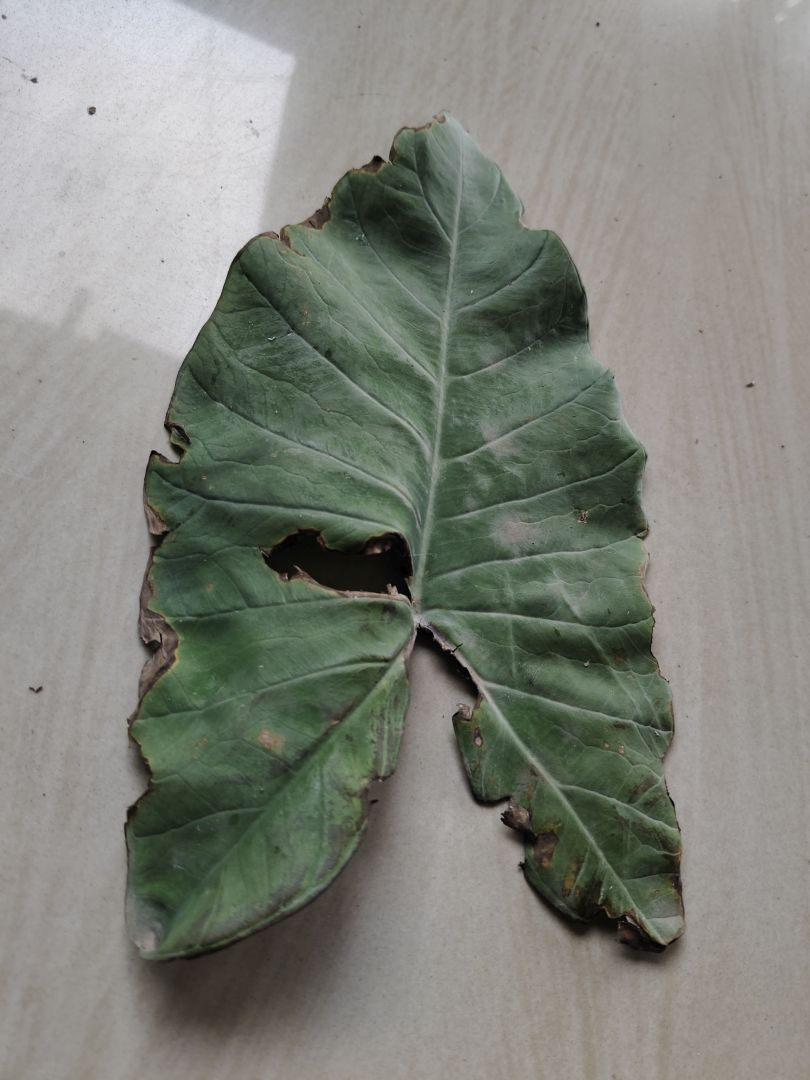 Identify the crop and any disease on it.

taro, leaf blight
